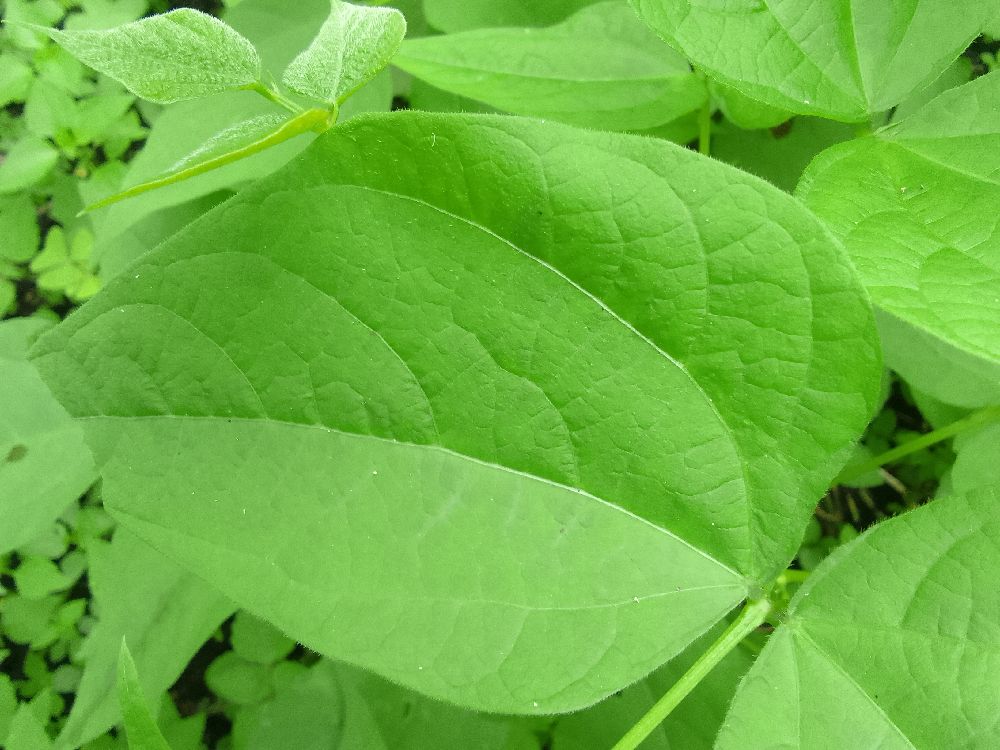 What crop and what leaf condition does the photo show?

common bean, healthy
